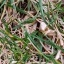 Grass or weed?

grass
